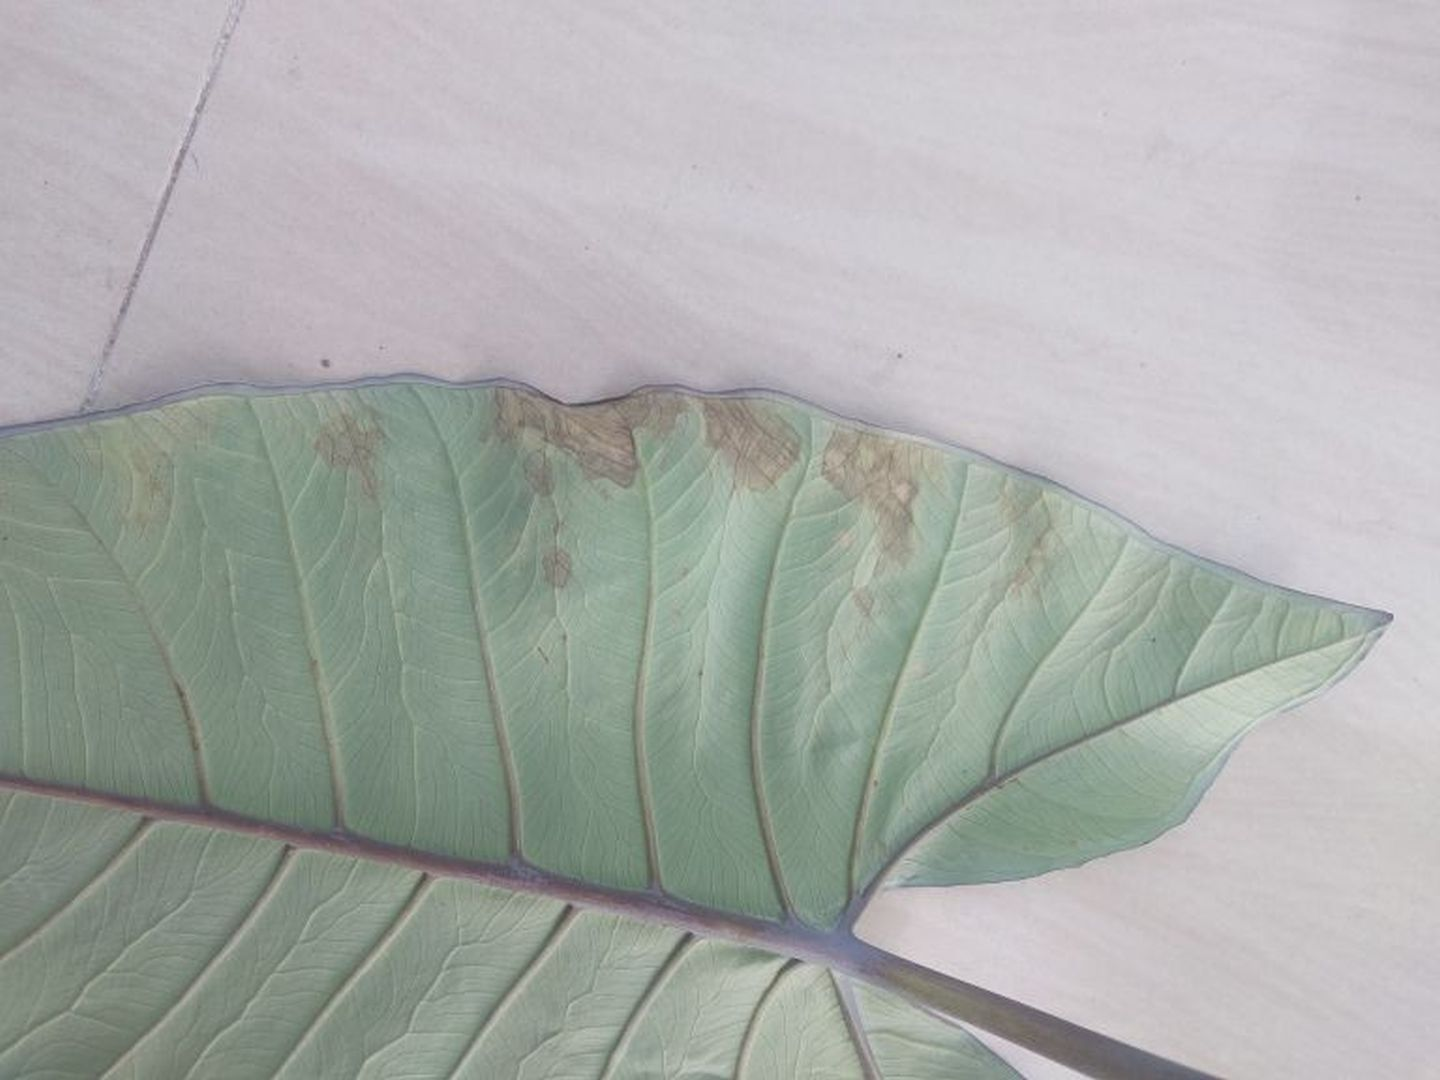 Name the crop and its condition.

taro, leaf blight
